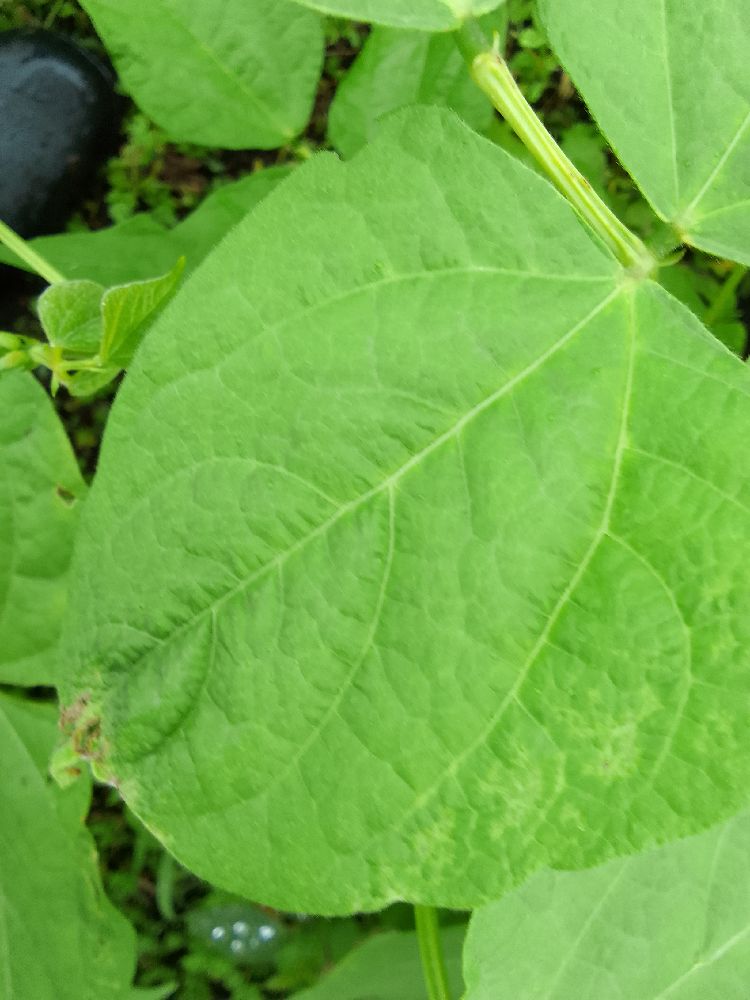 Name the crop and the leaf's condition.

common bean, healthy
